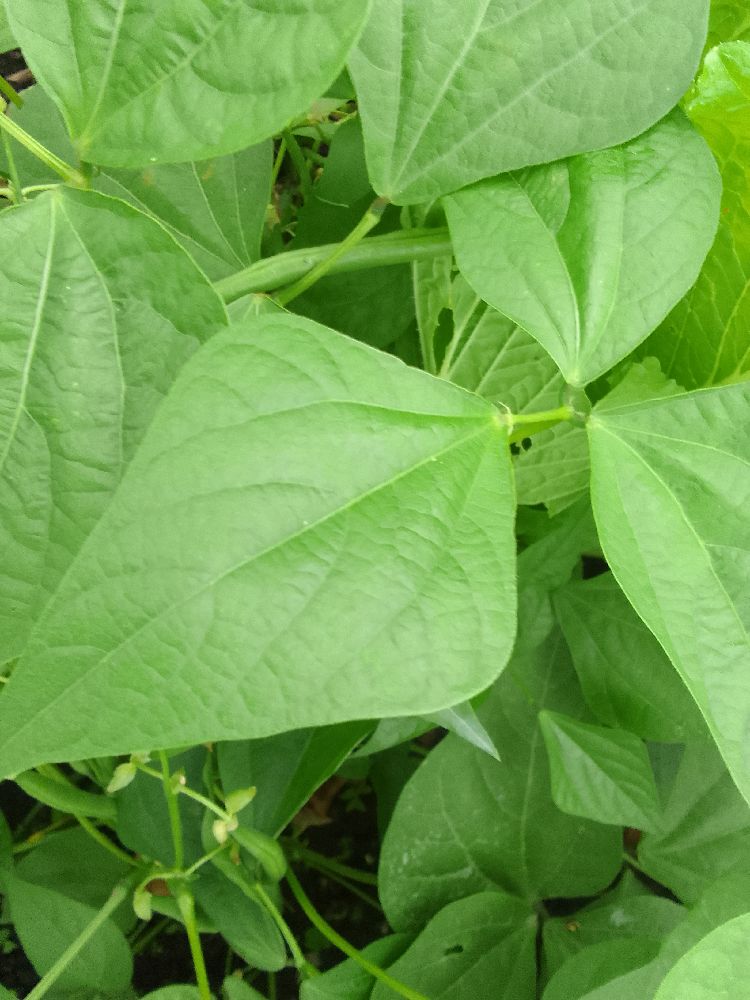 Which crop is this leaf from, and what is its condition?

common bean, healthy
